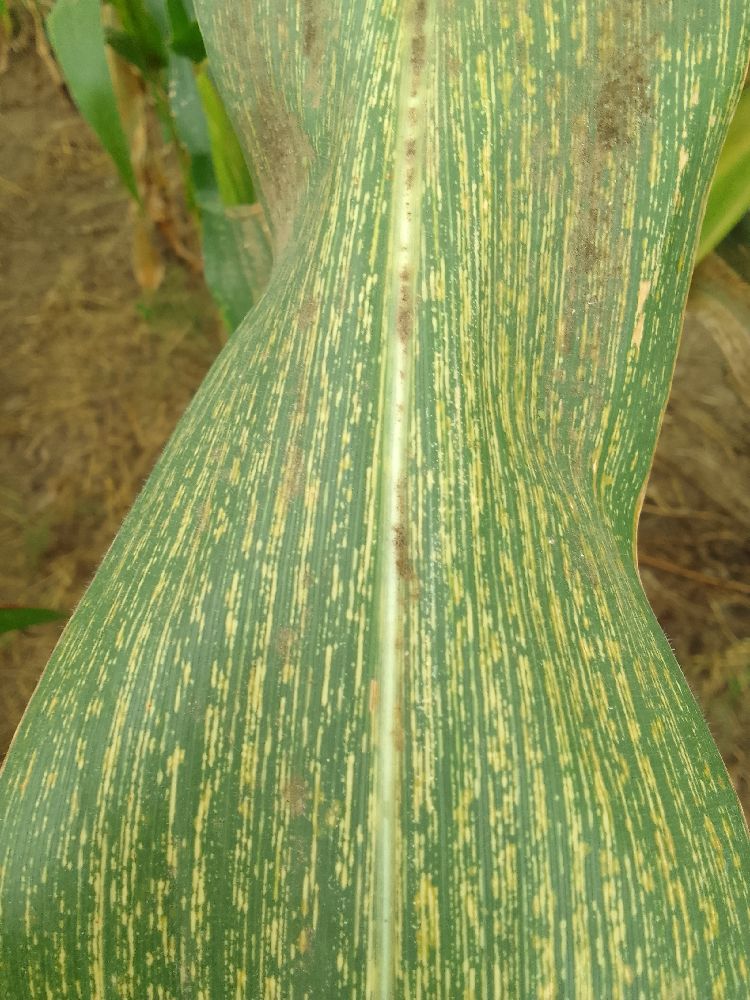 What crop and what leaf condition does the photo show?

maize, maize streak virus
